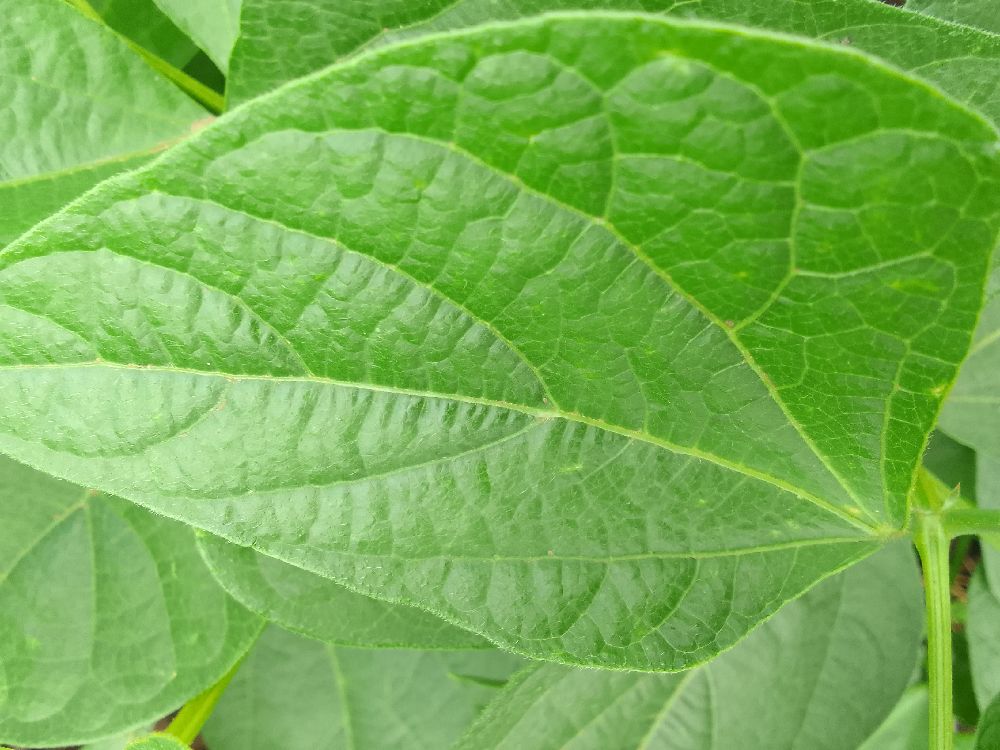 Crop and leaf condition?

common bean, healthy
